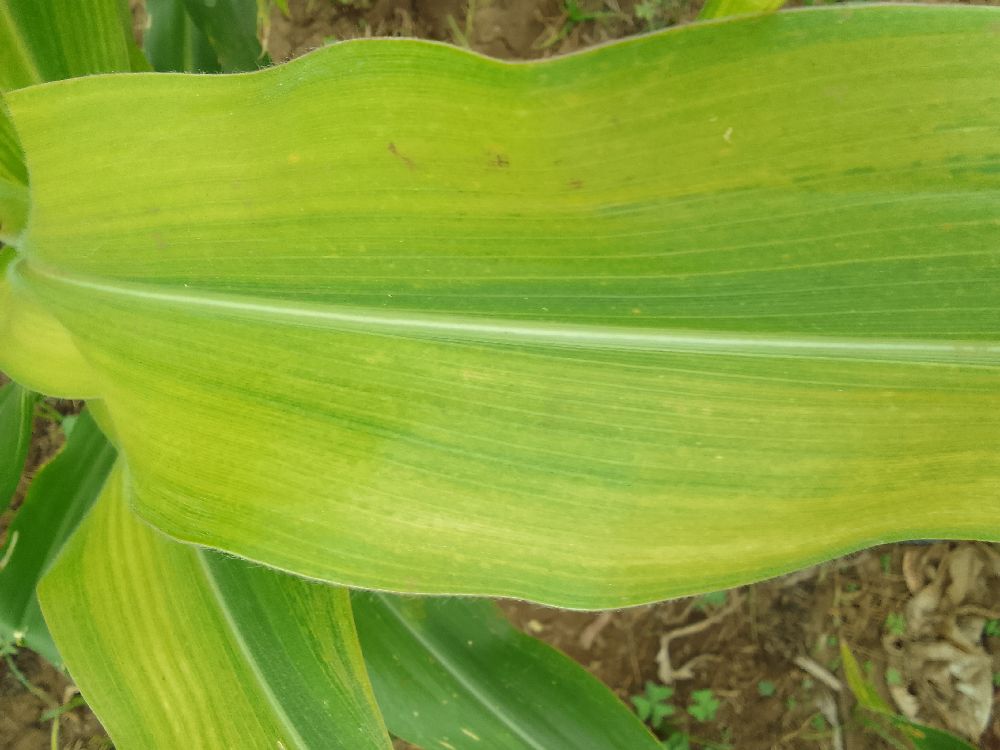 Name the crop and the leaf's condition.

maize, maize lethal necrosis
